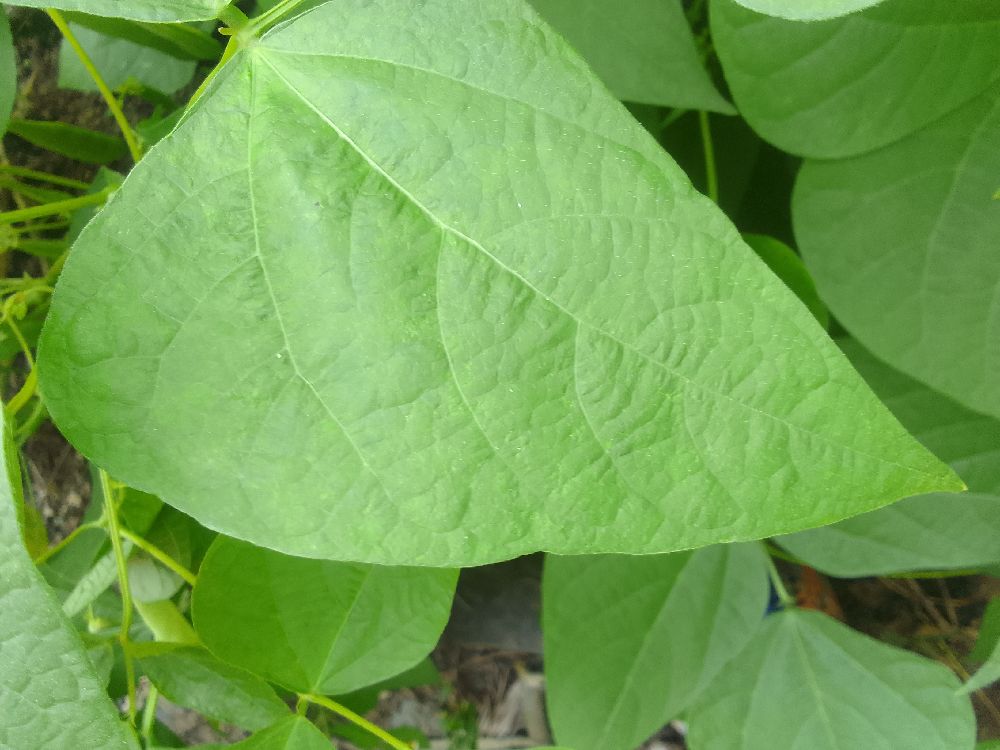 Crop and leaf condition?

common bean, healthy
